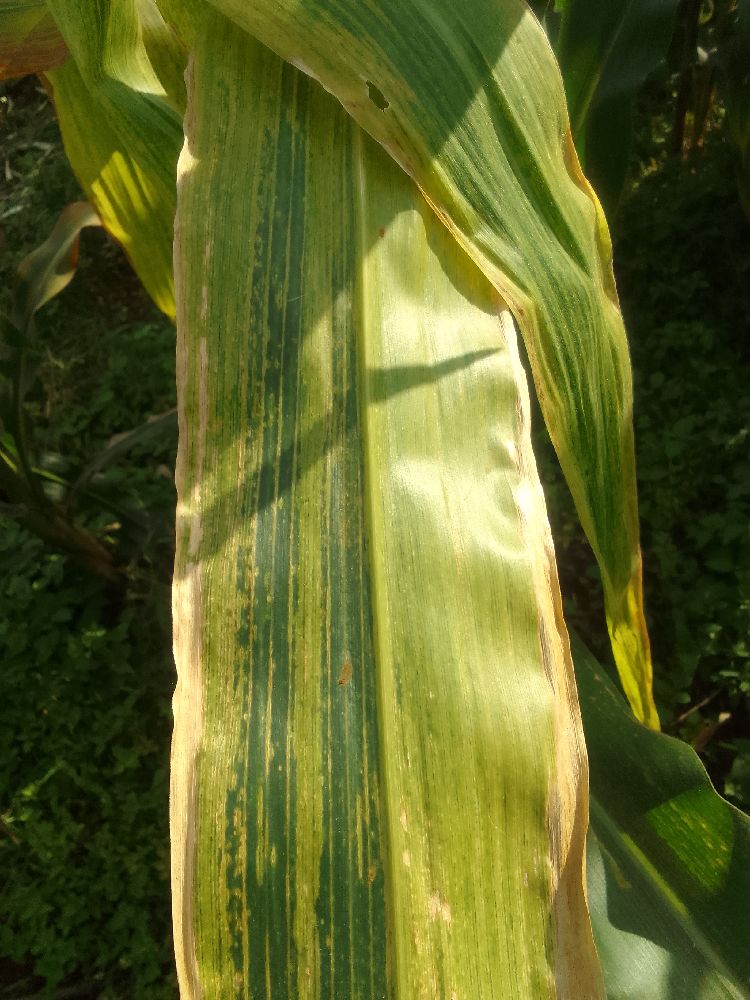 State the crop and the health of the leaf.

maize, maize lethal necrosis
